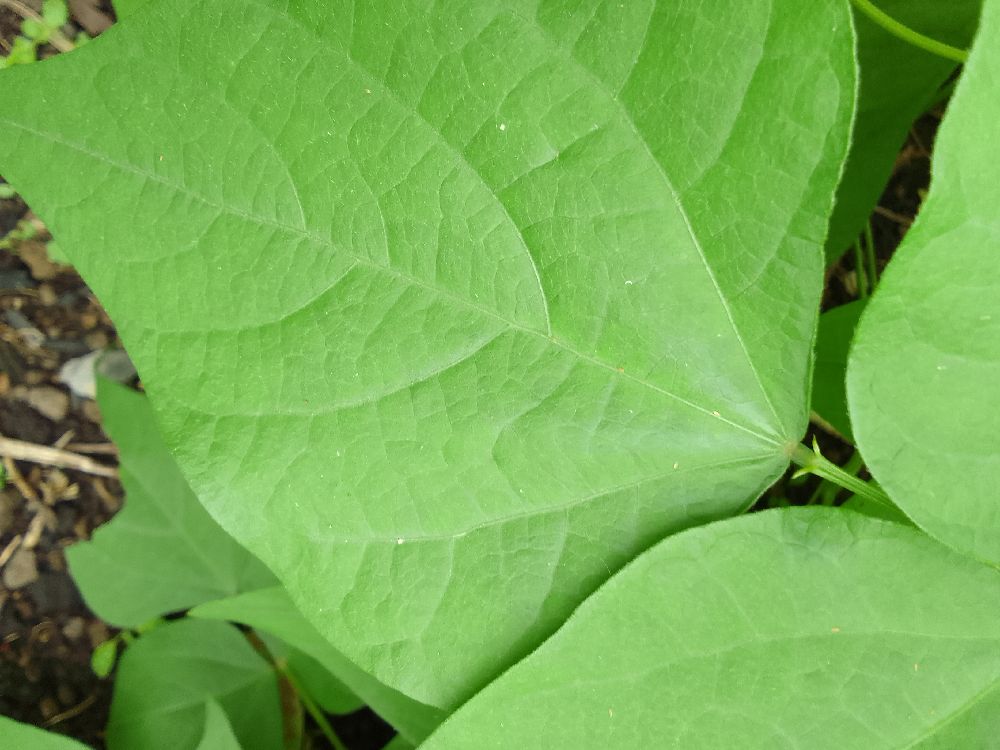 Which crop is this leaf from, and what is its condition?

common bean, healthy
